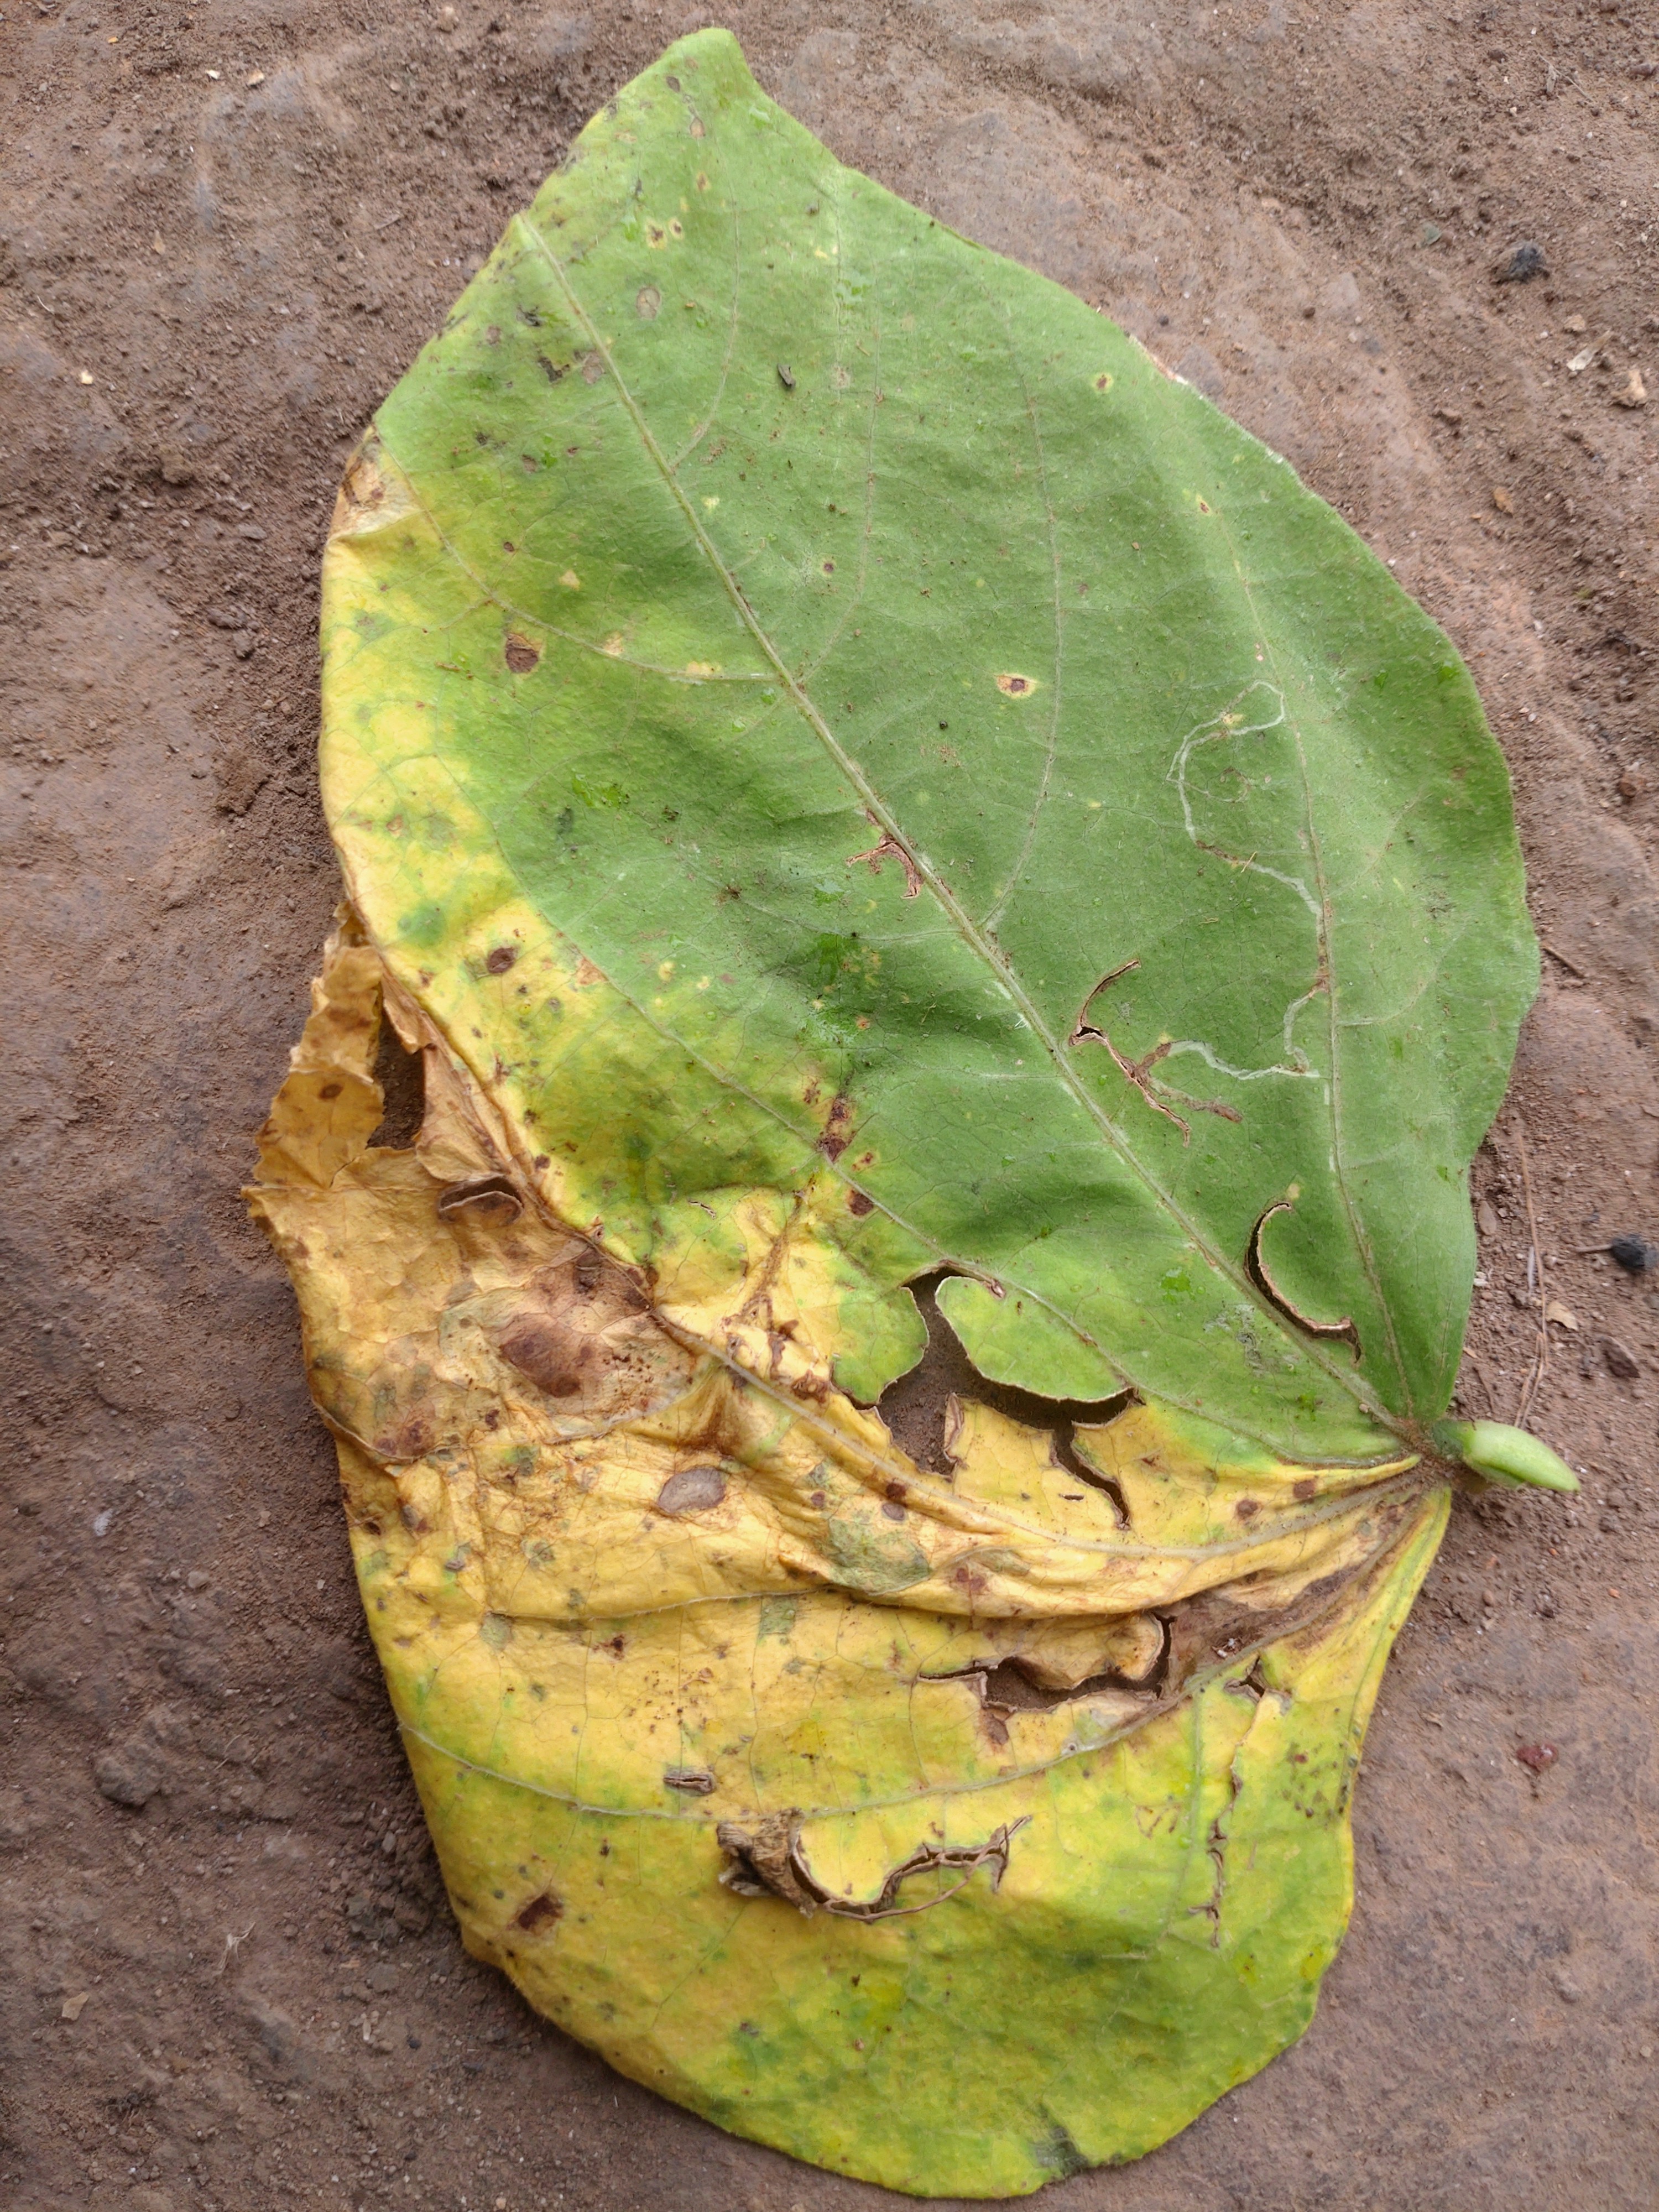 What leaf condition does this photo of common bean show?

anthracnose
